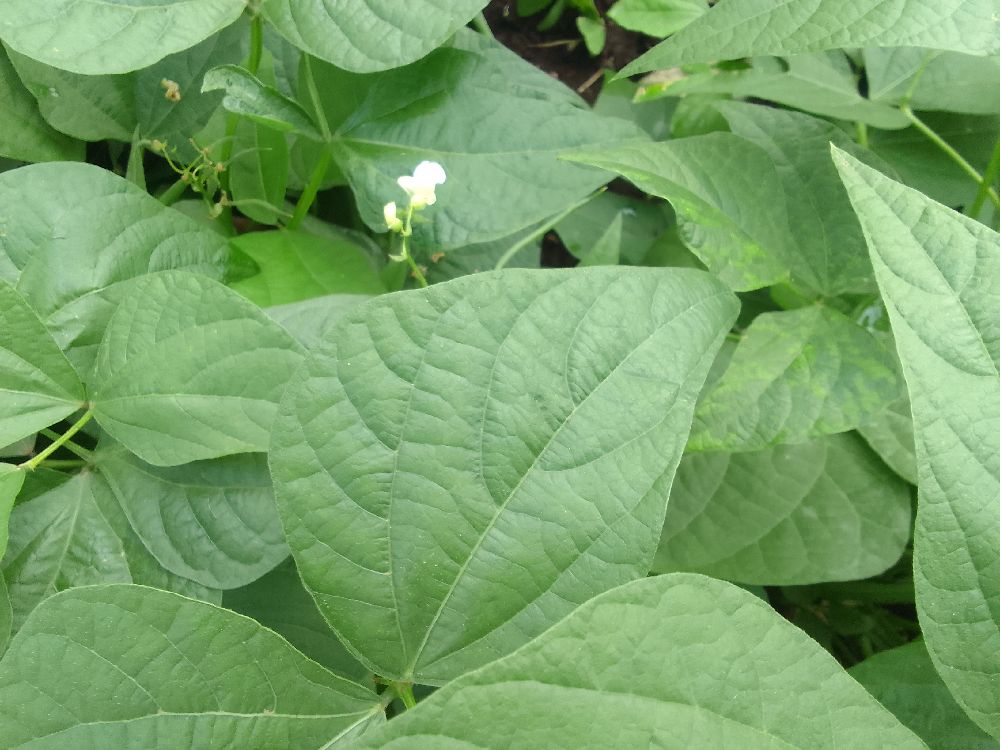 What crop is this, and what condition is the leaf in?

common bean, healthy
